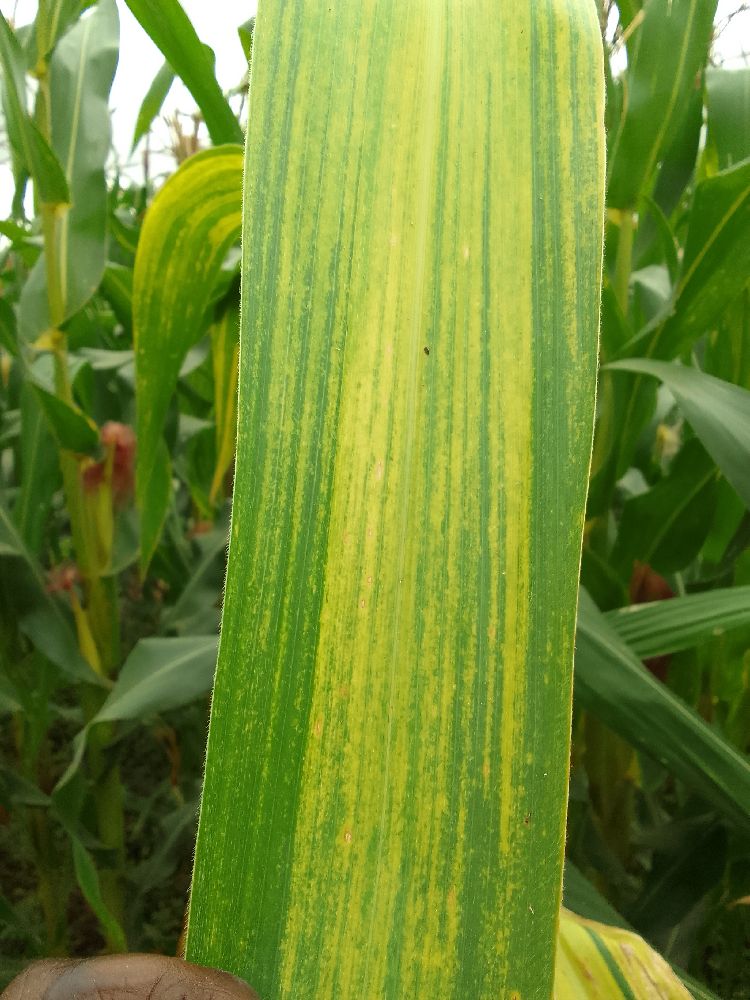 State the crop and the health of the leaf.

maize, maize lethal necrosis
